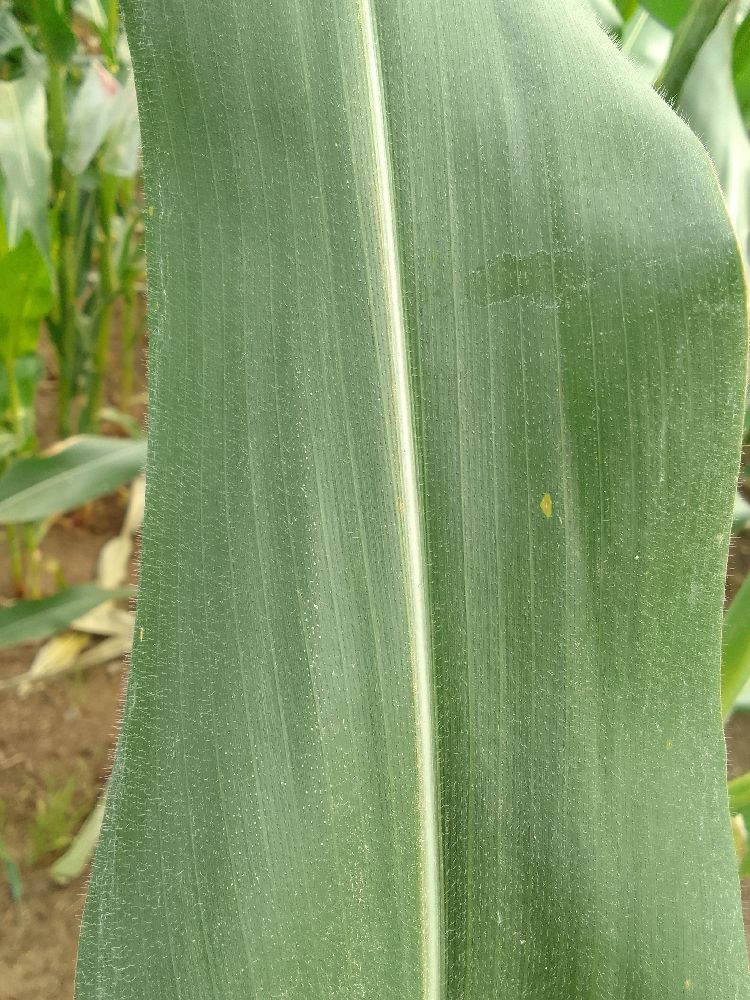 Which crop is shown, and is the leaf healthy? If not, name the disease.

maize, healthy
